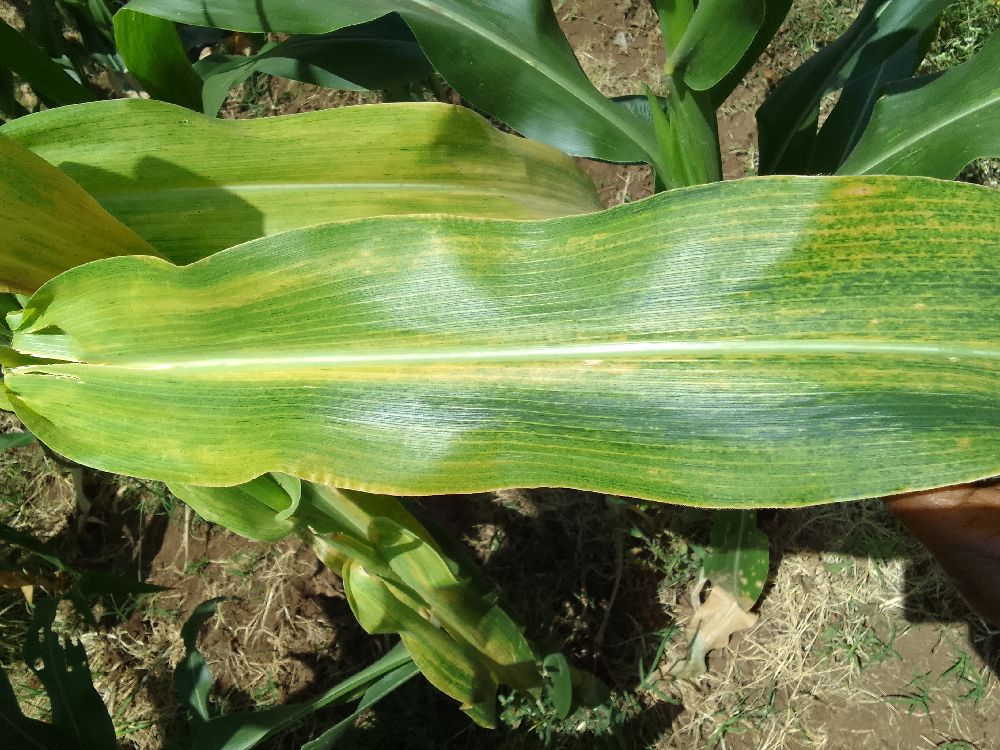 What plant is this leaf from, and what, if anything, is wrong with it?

maize, maize lethal necrosis
